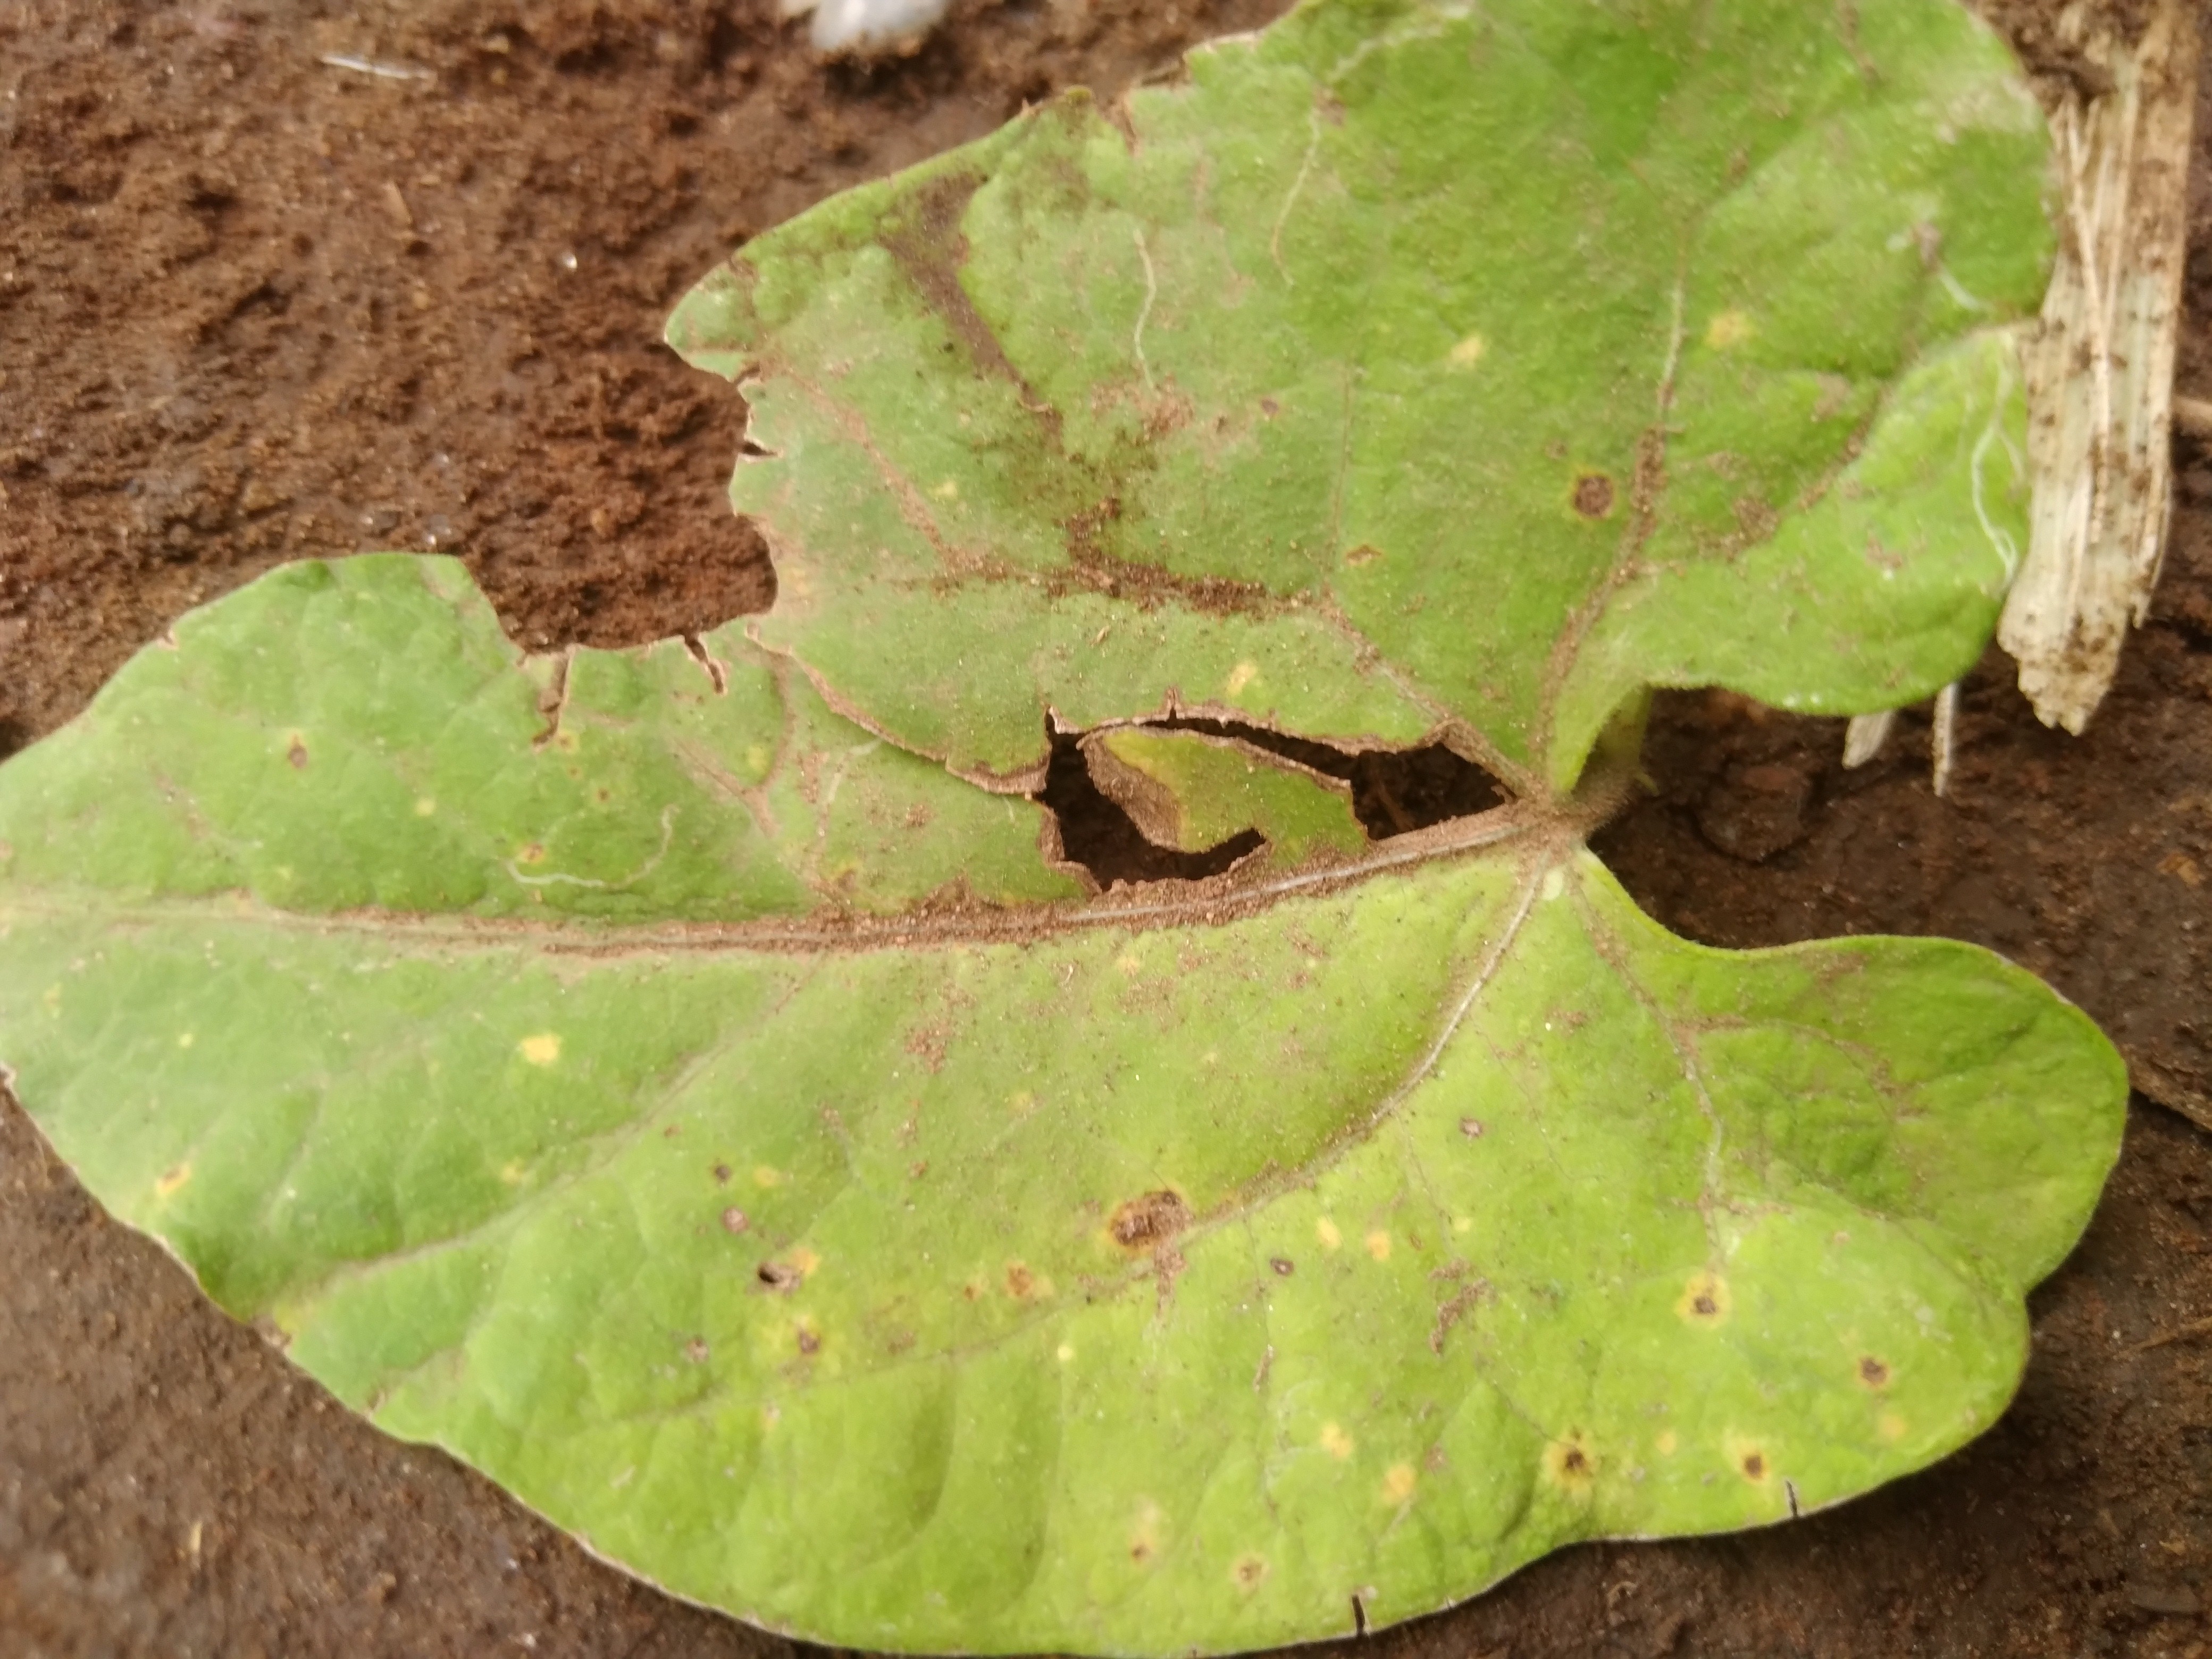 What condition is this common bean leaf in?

rust
